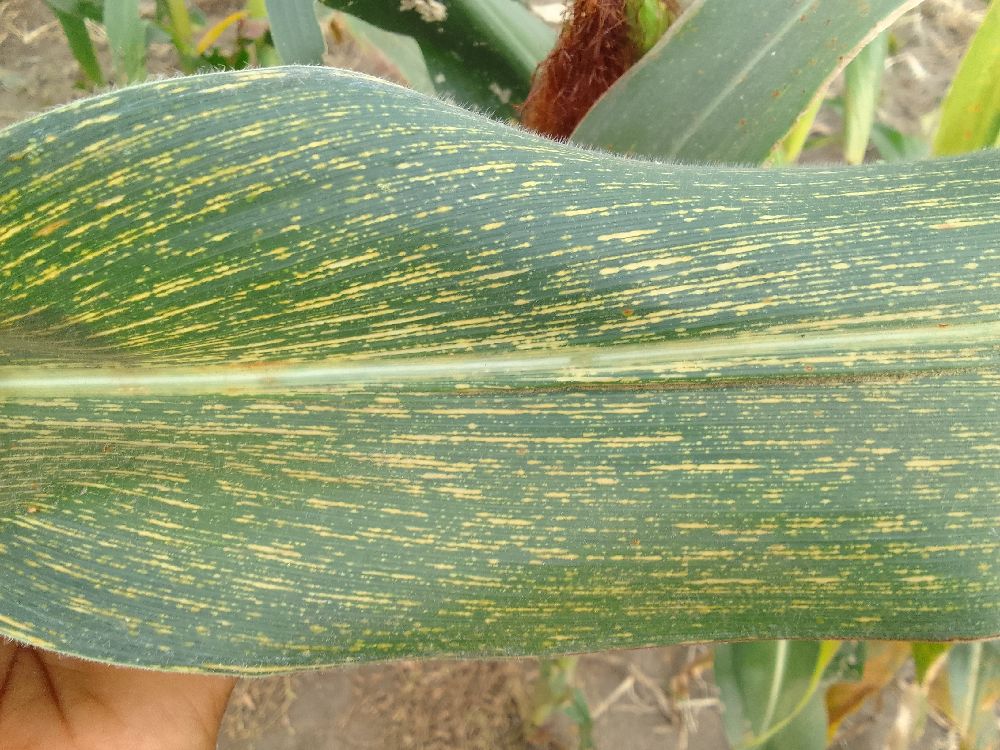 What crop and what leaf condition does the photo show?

maize, maize streak virus
